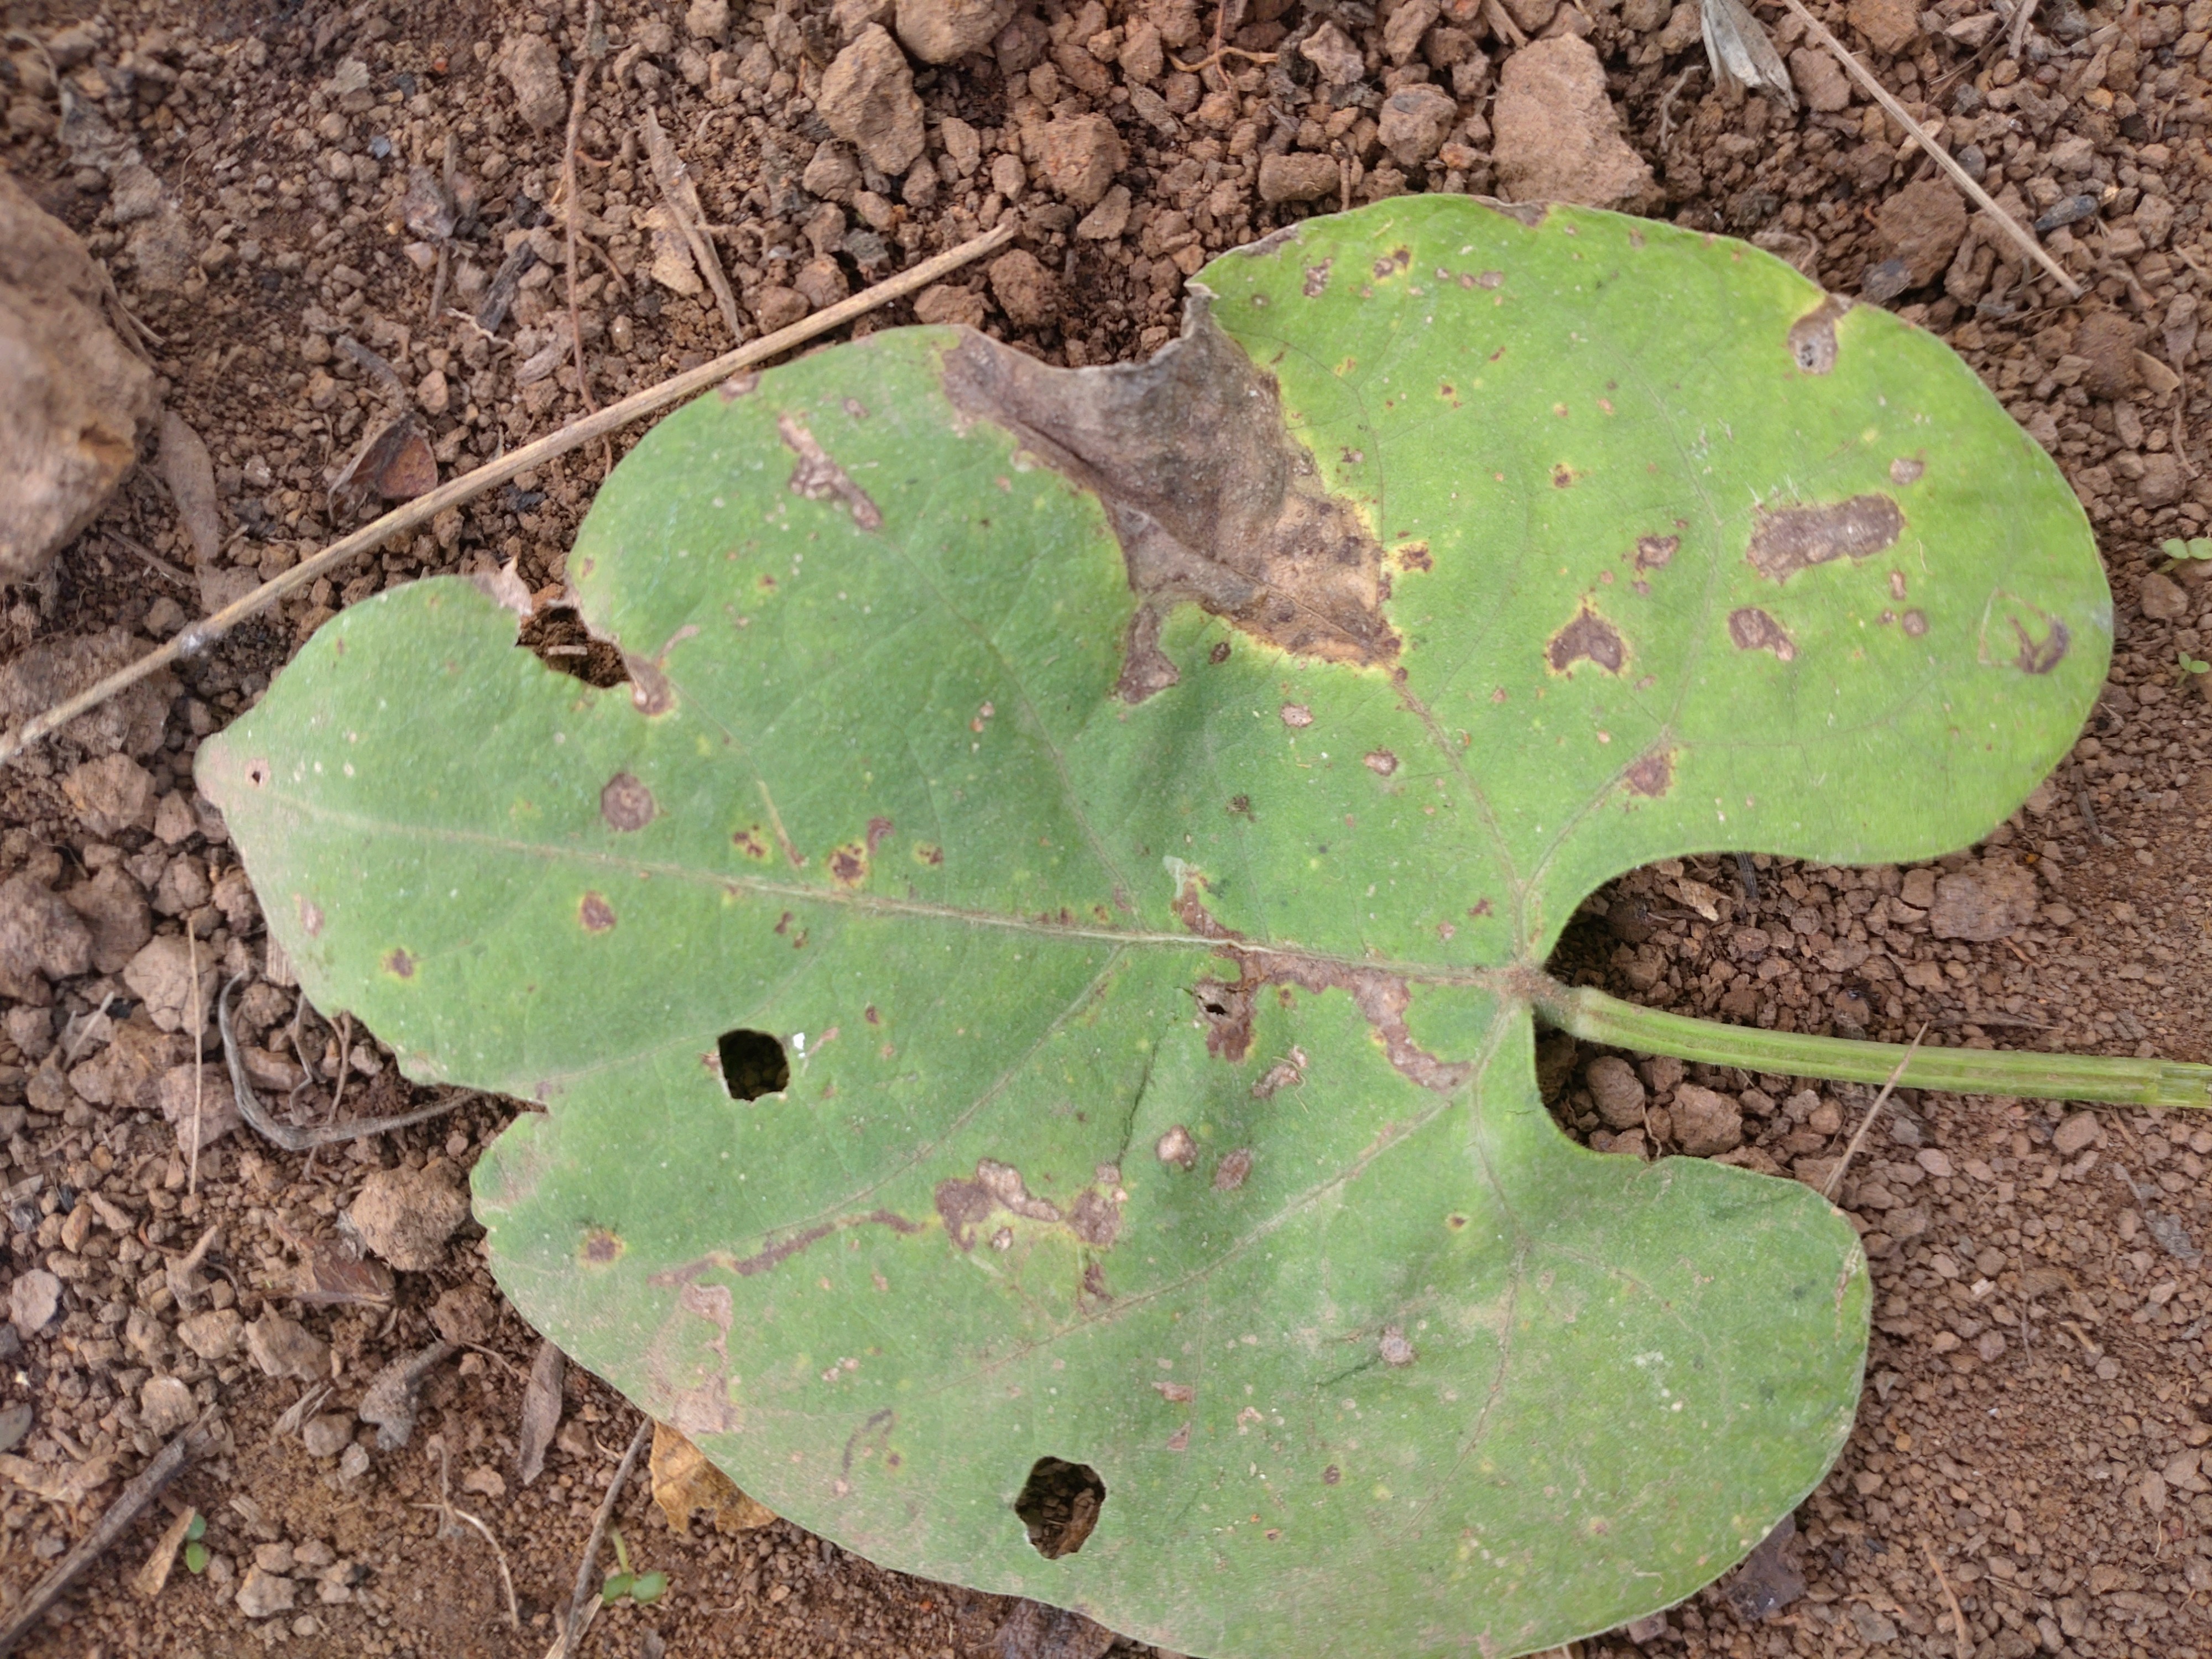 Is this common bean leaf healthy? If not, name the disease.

rust
